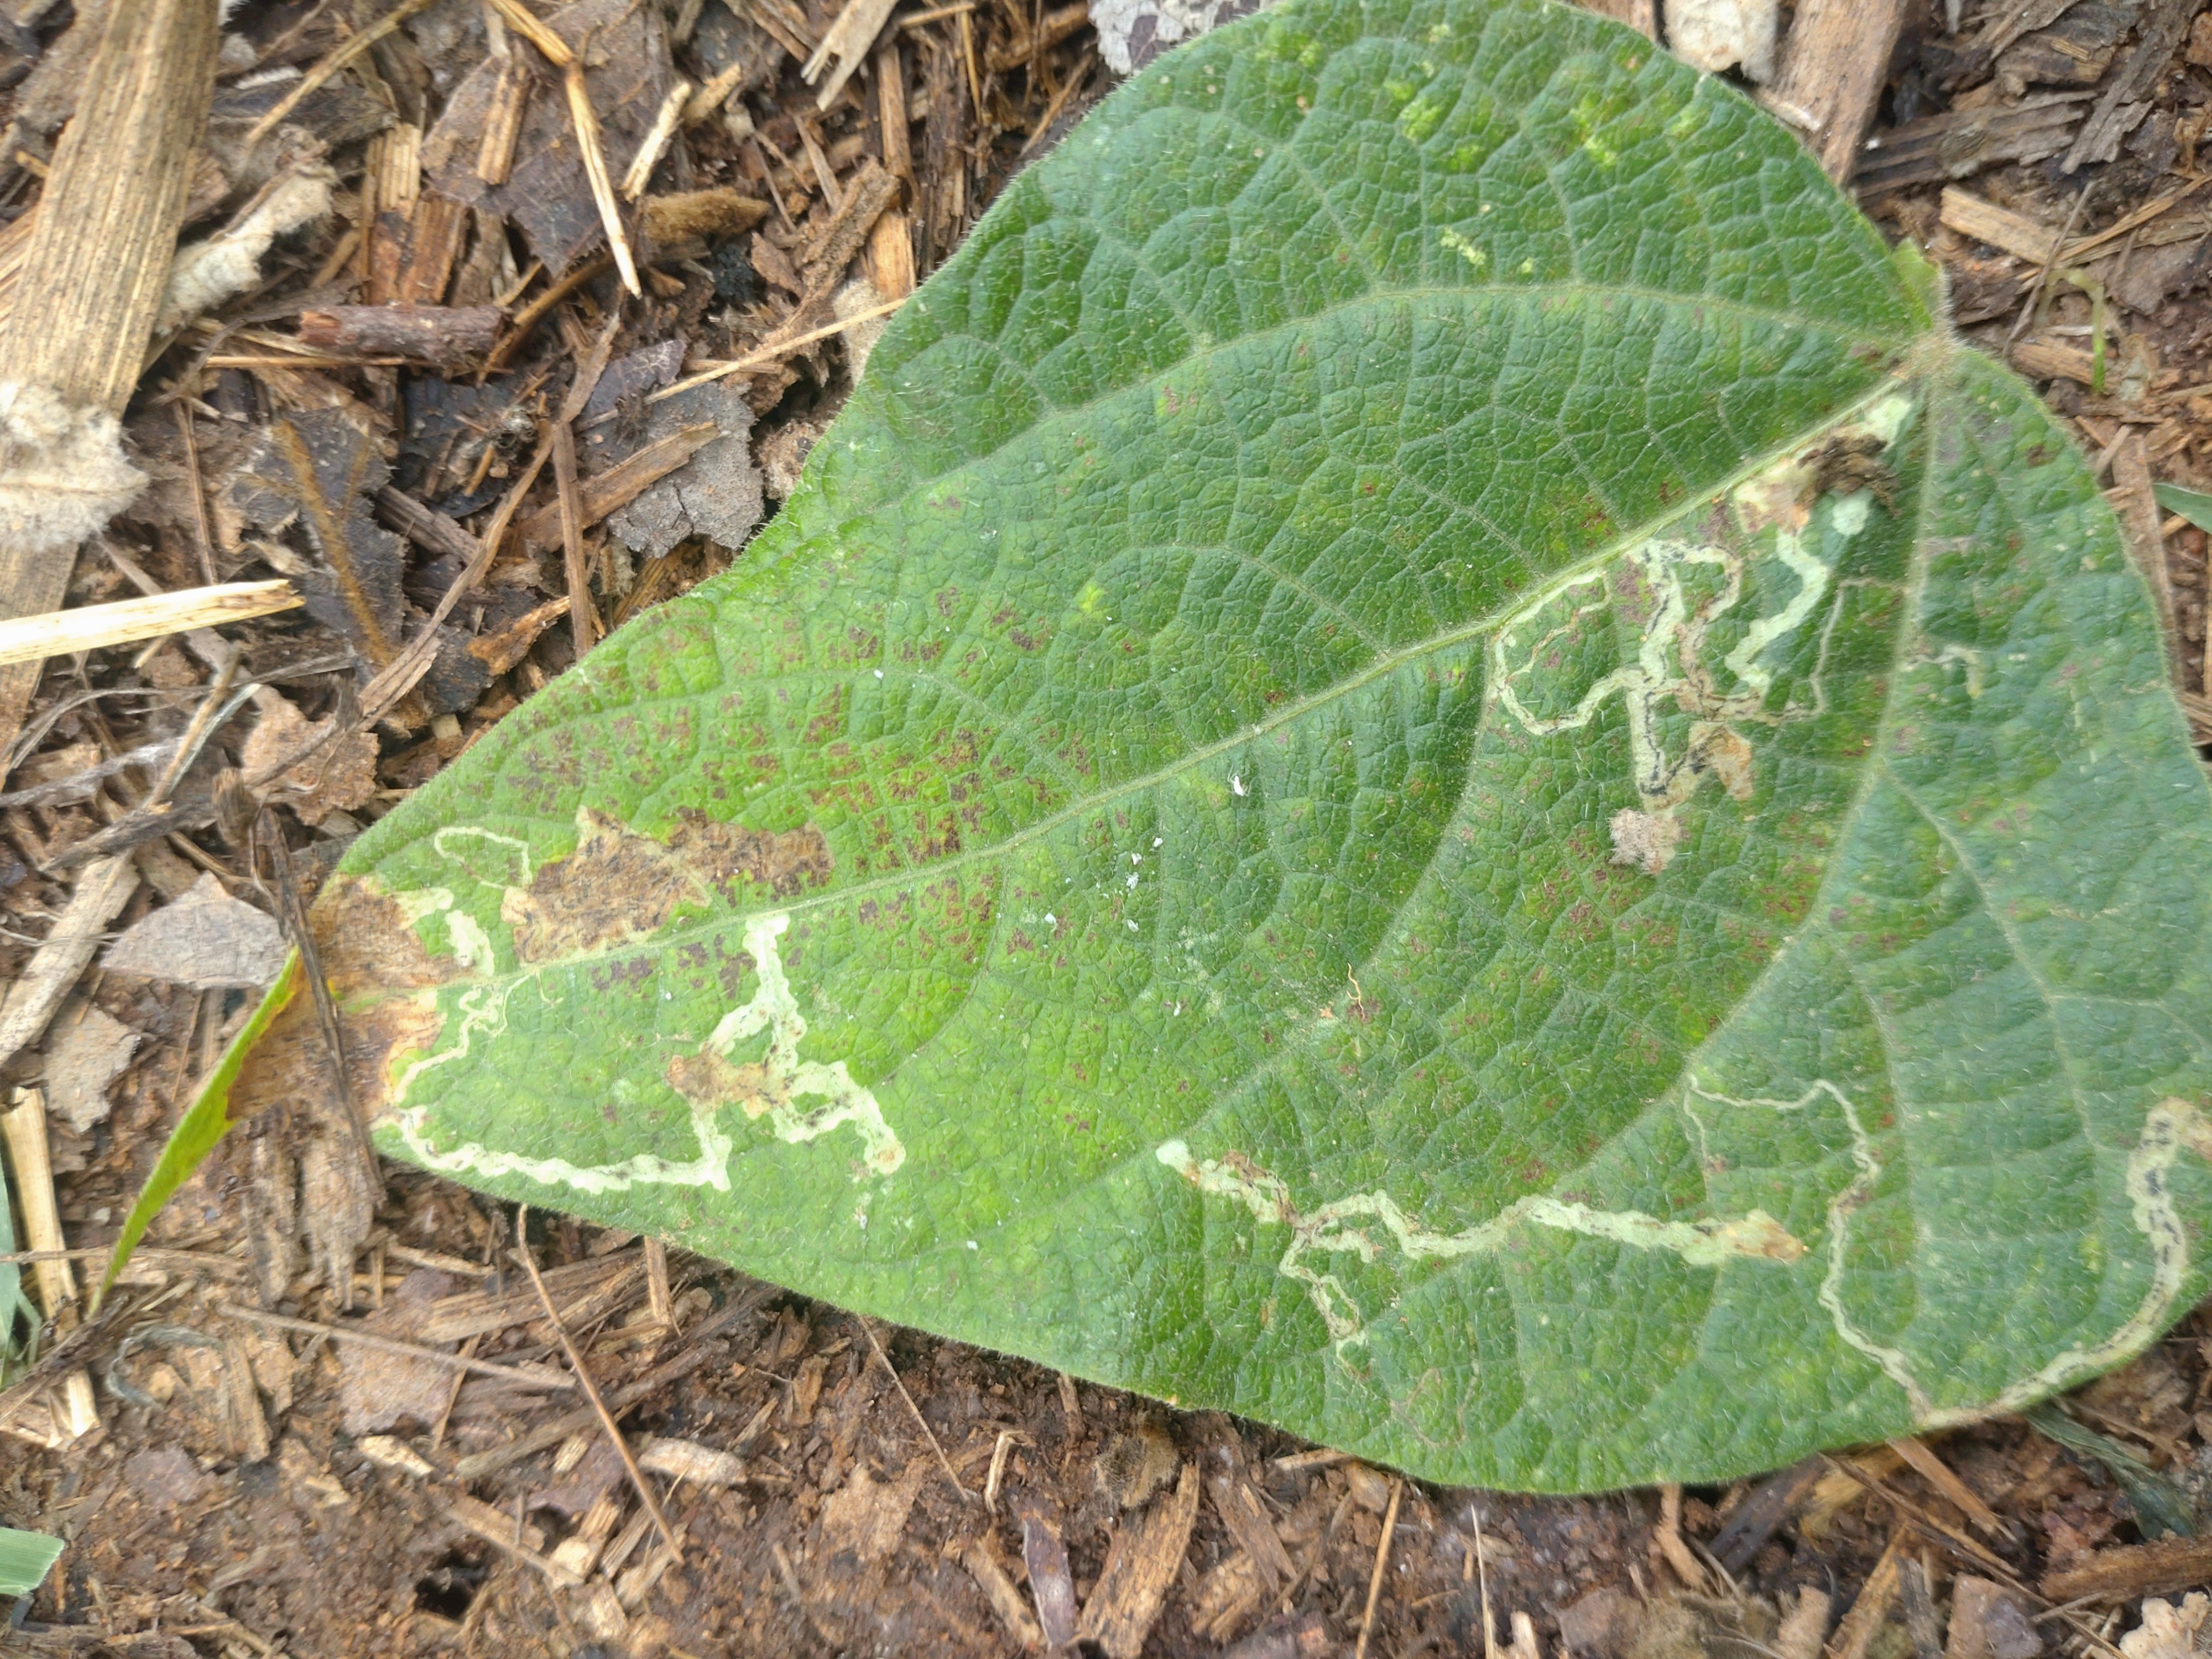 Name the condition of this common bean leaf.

anthracnose
